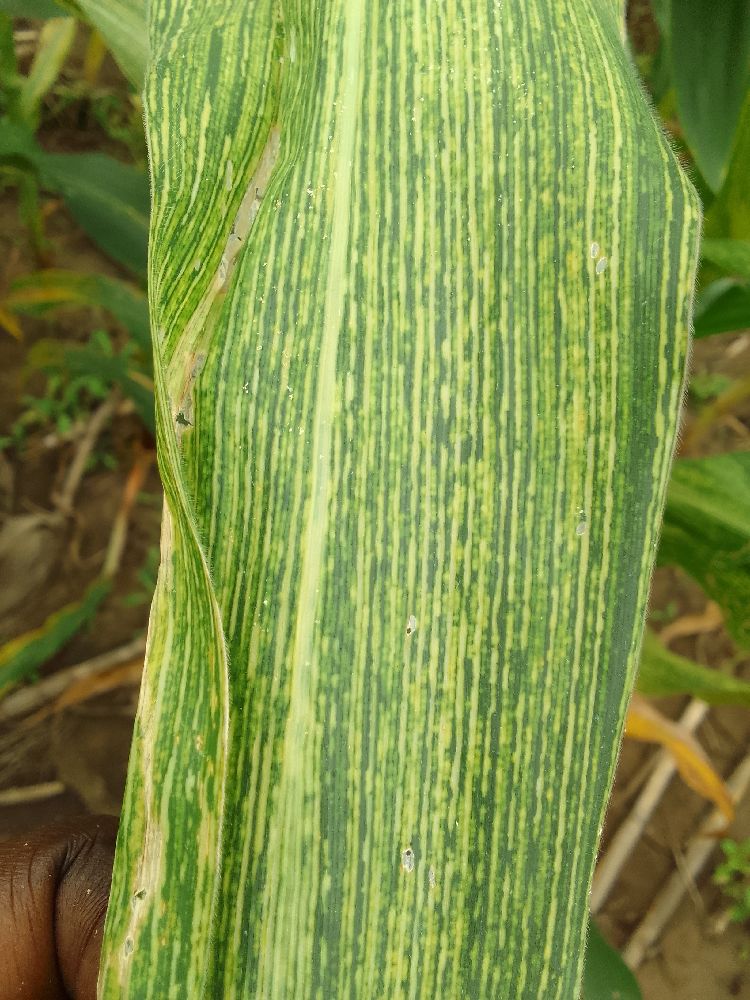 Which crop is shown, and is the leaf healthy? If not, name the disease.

maize, maize streak virus
